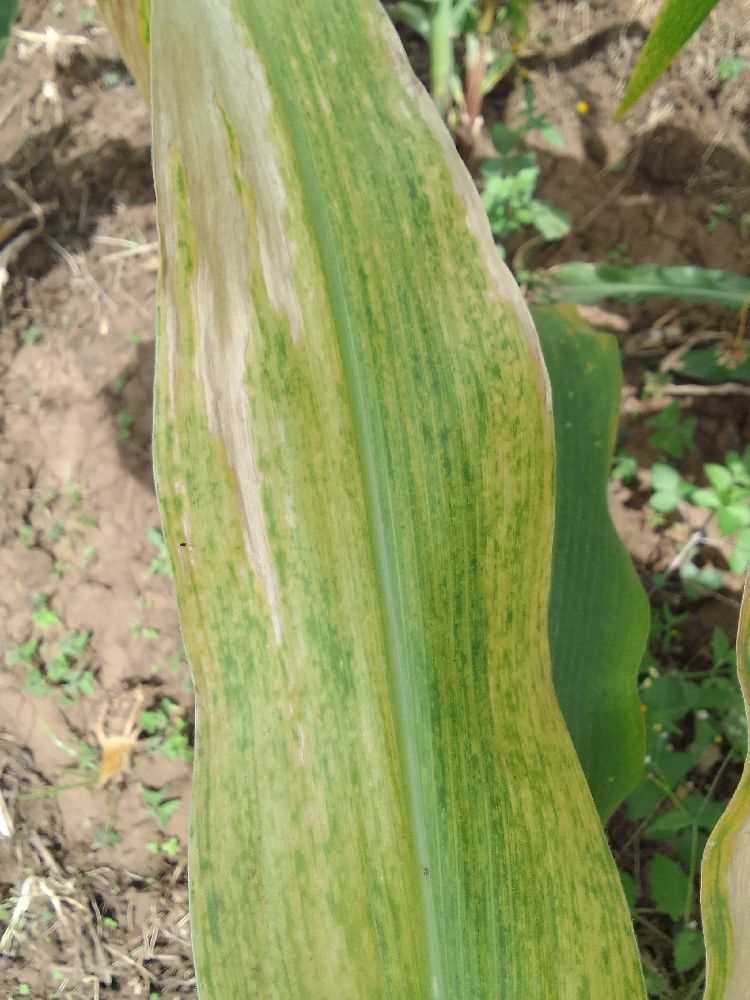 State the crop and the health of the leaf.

maize, maize lethal necrosis
